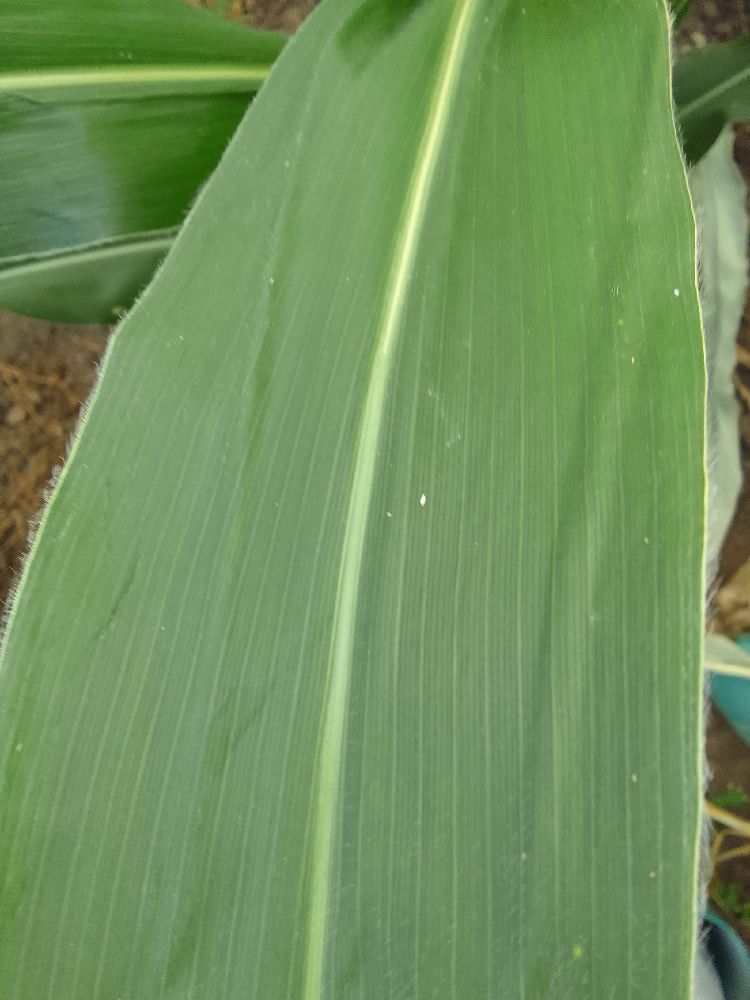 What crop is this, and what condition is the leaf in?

maize, healthy
